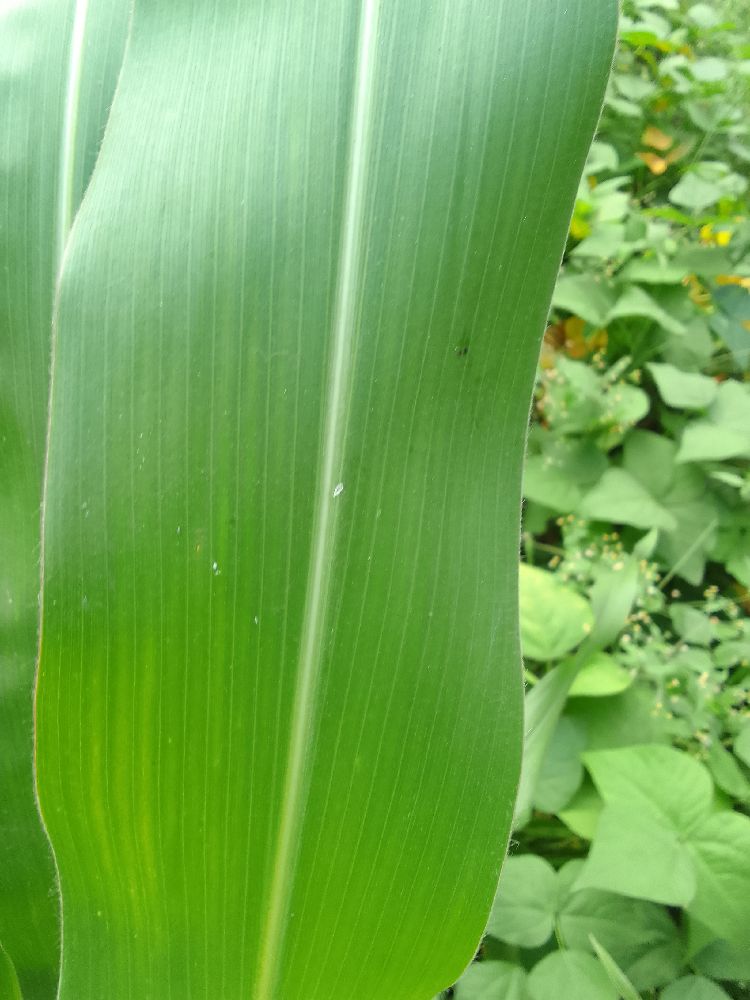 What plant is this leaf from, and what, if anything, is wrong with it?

maize, healthy
